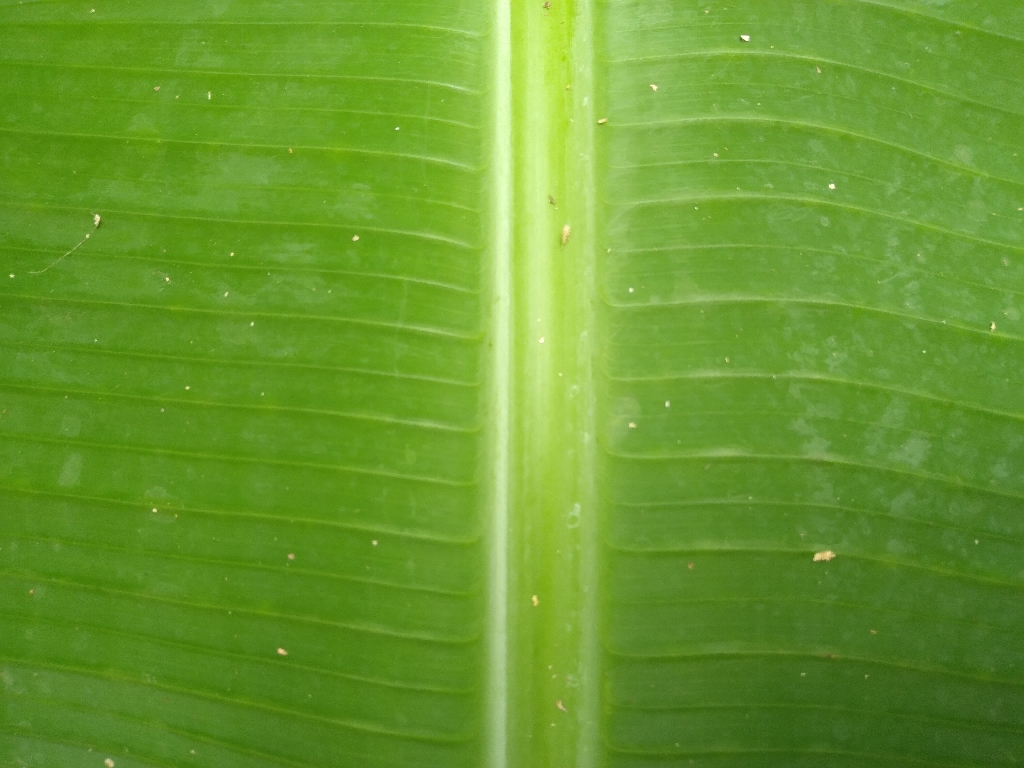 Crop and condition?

banana, healthy
